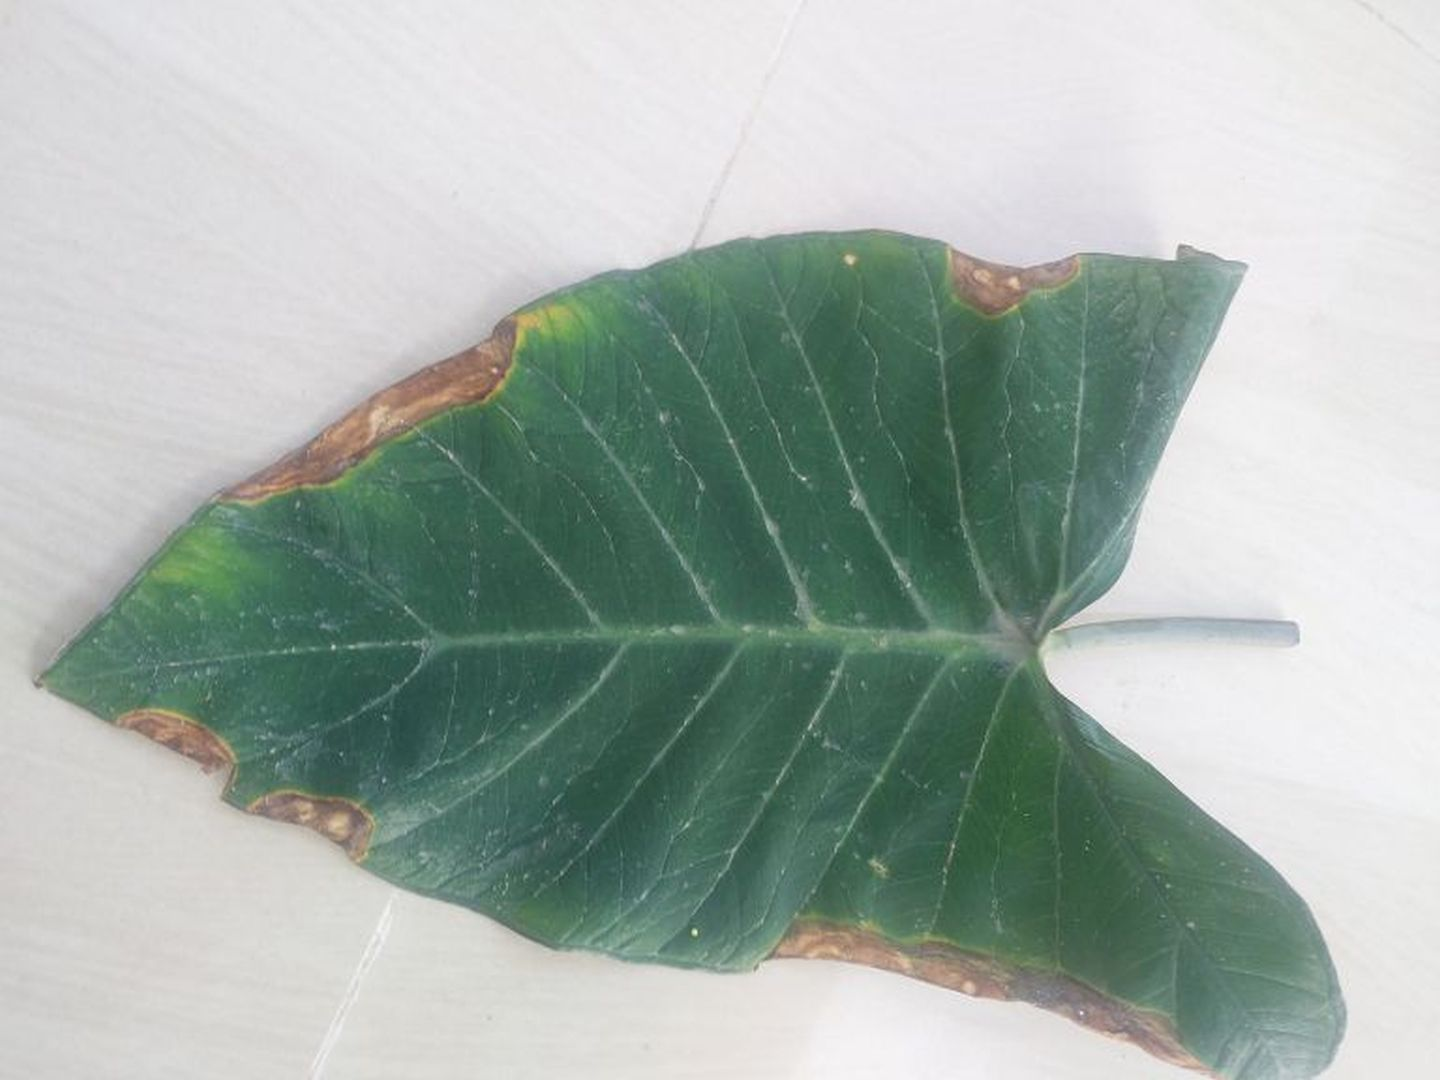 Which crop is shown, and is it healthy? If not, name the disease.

taro, leaf blight
